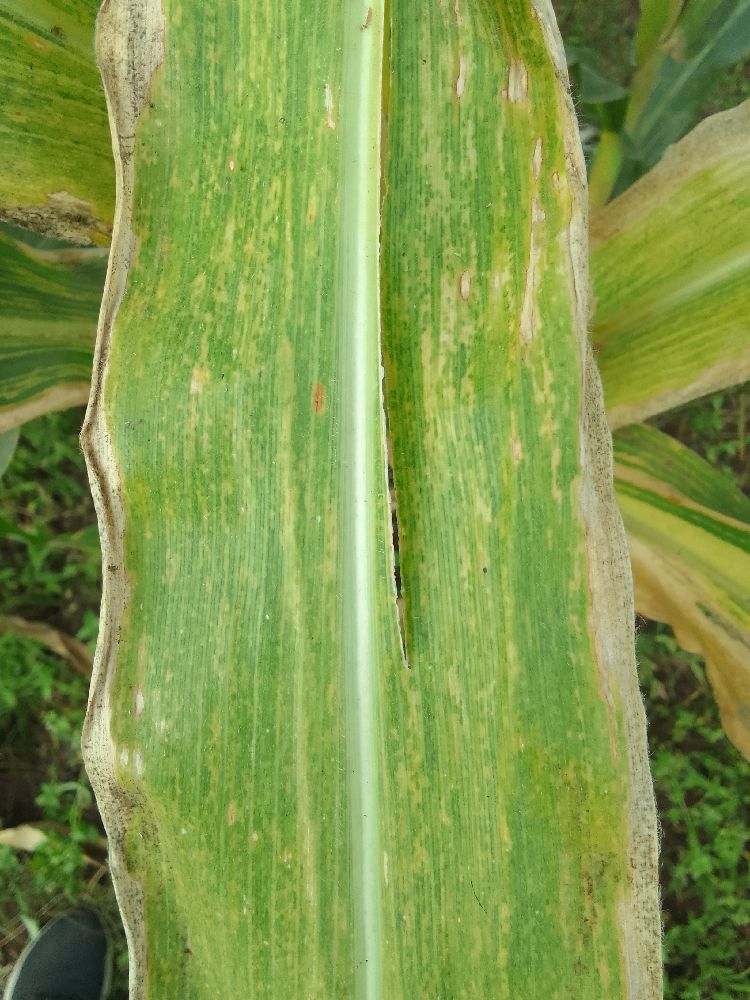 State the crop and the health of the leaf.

maize, maize lethal necrosis
